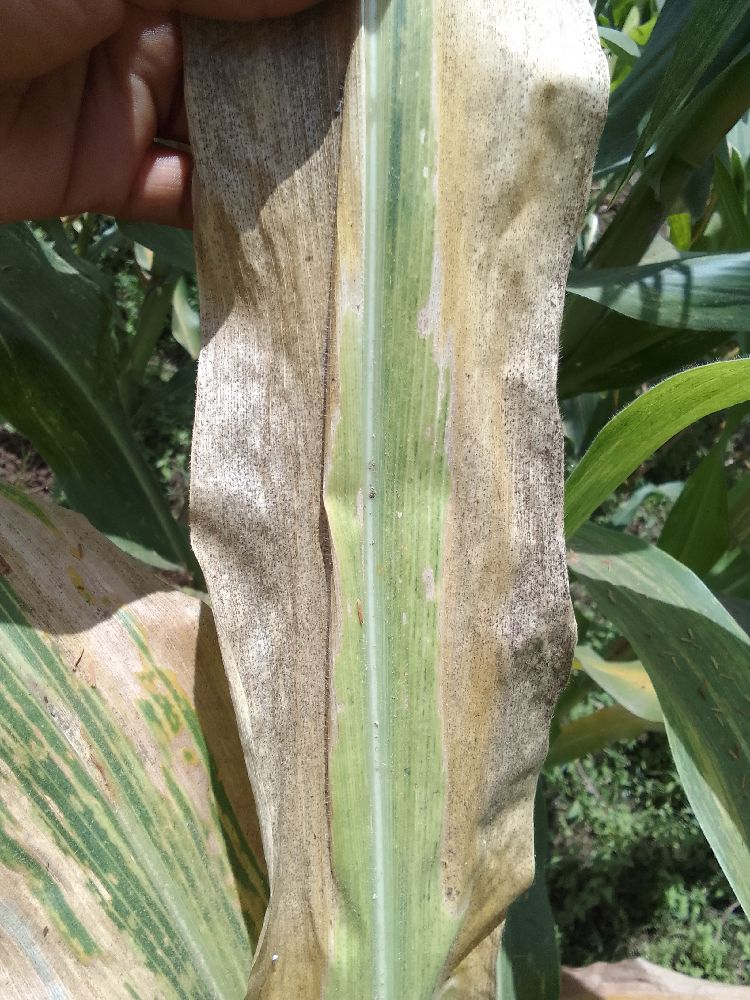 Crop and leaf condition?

maize, maize lethal necrosis
